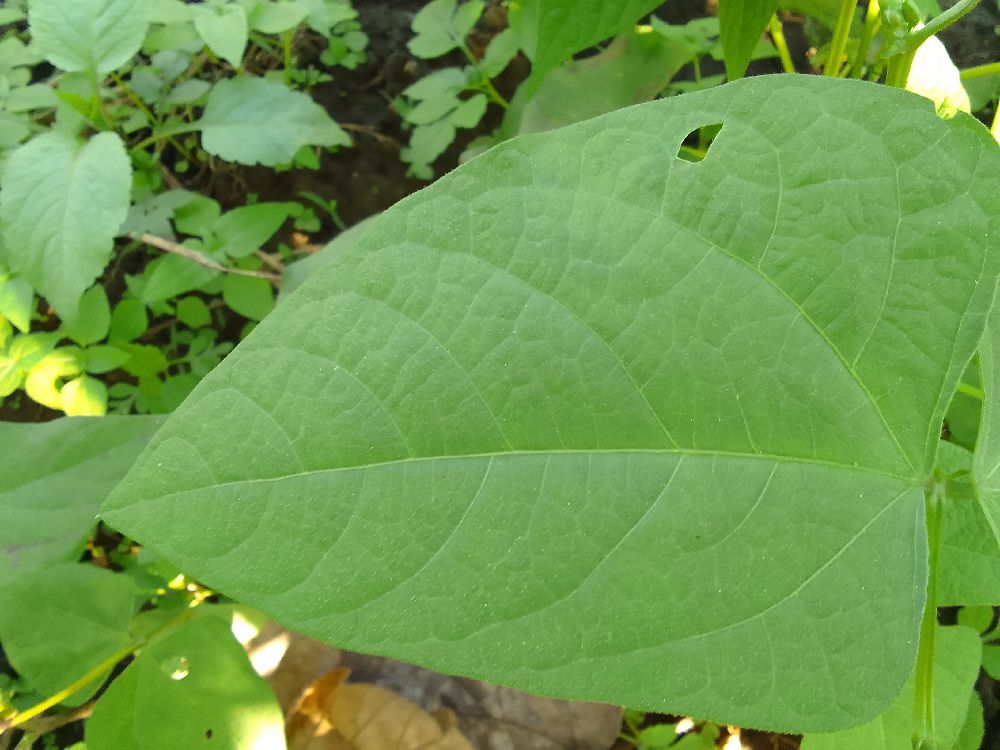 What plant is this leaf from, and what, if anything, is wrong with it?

common bean, healthy
